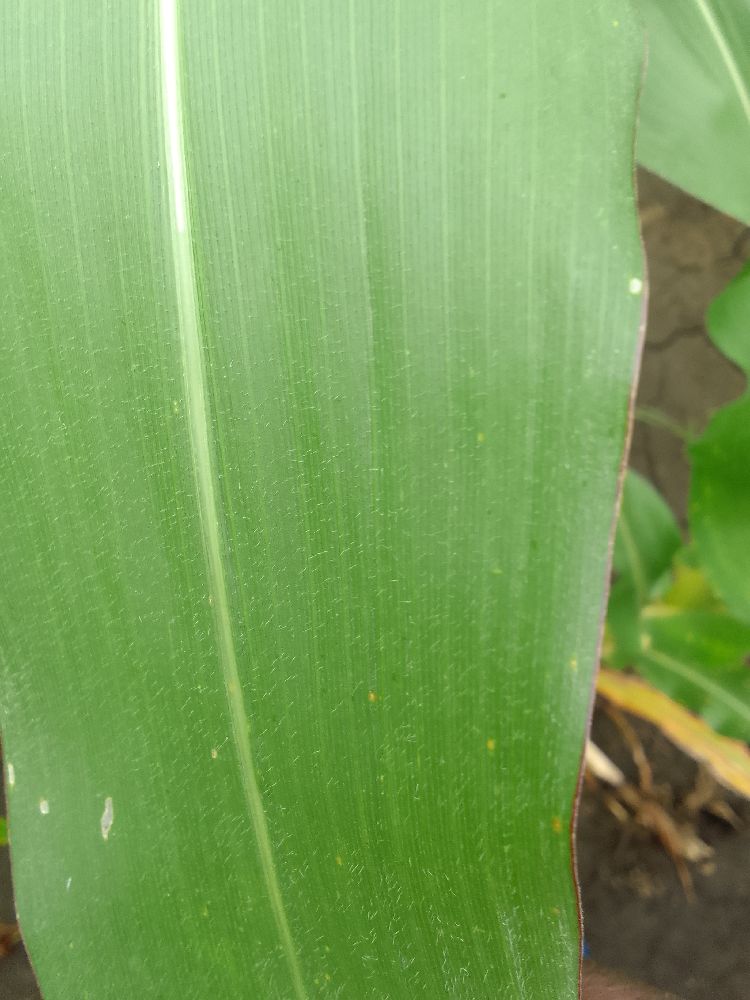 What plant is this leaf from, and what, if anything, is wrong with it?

maize, healthy
